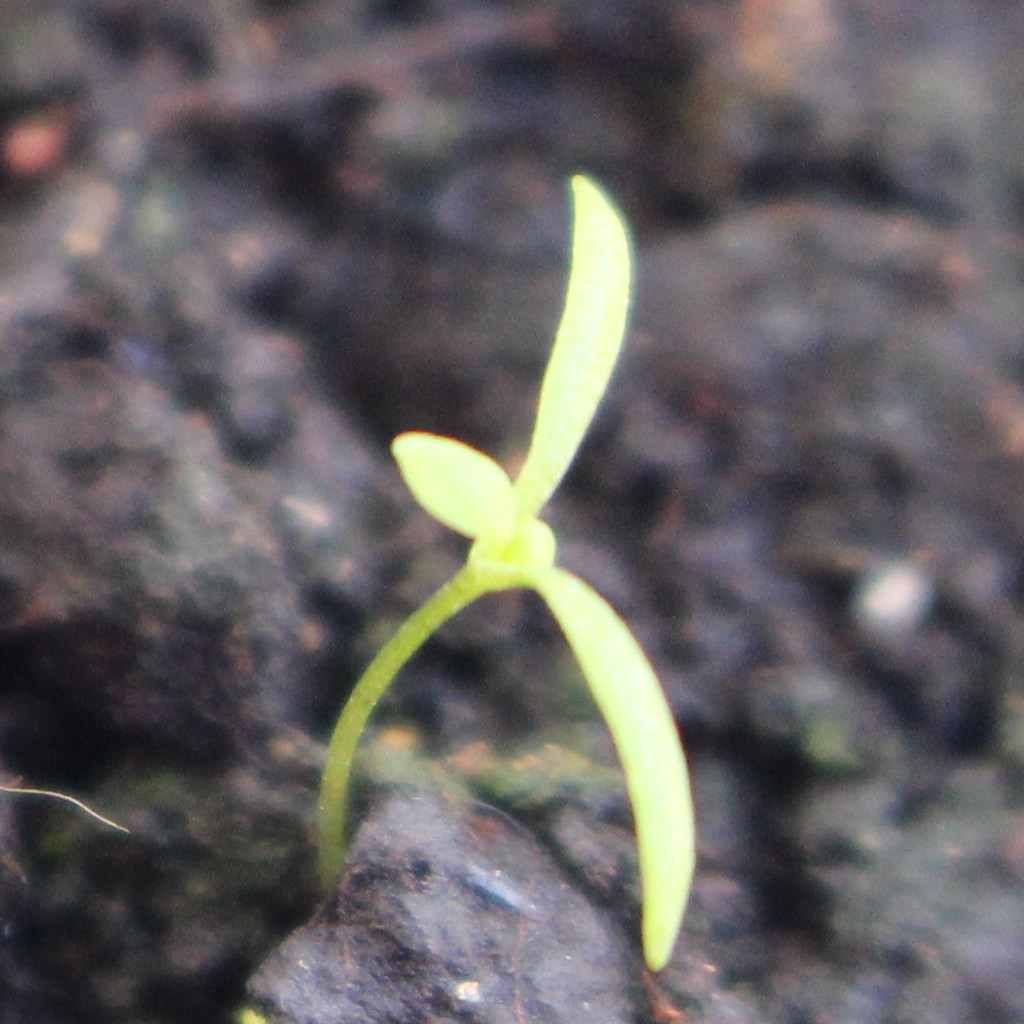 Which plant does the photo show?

Papaver rhoeas
